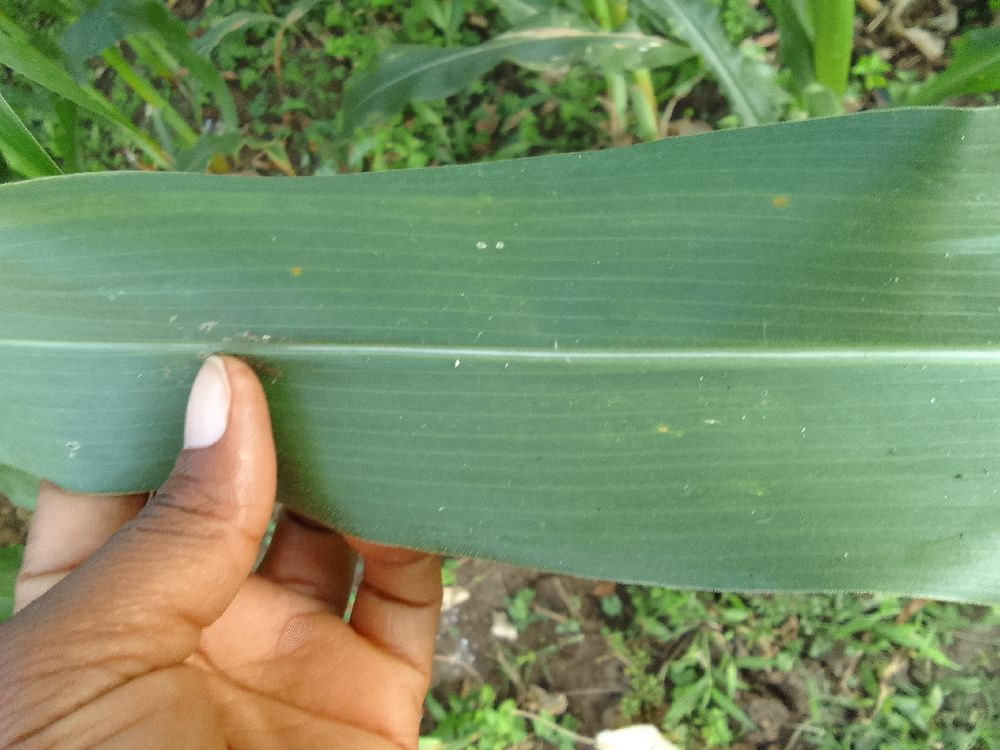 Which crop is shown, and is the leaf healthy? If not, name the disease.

maize, healthy
